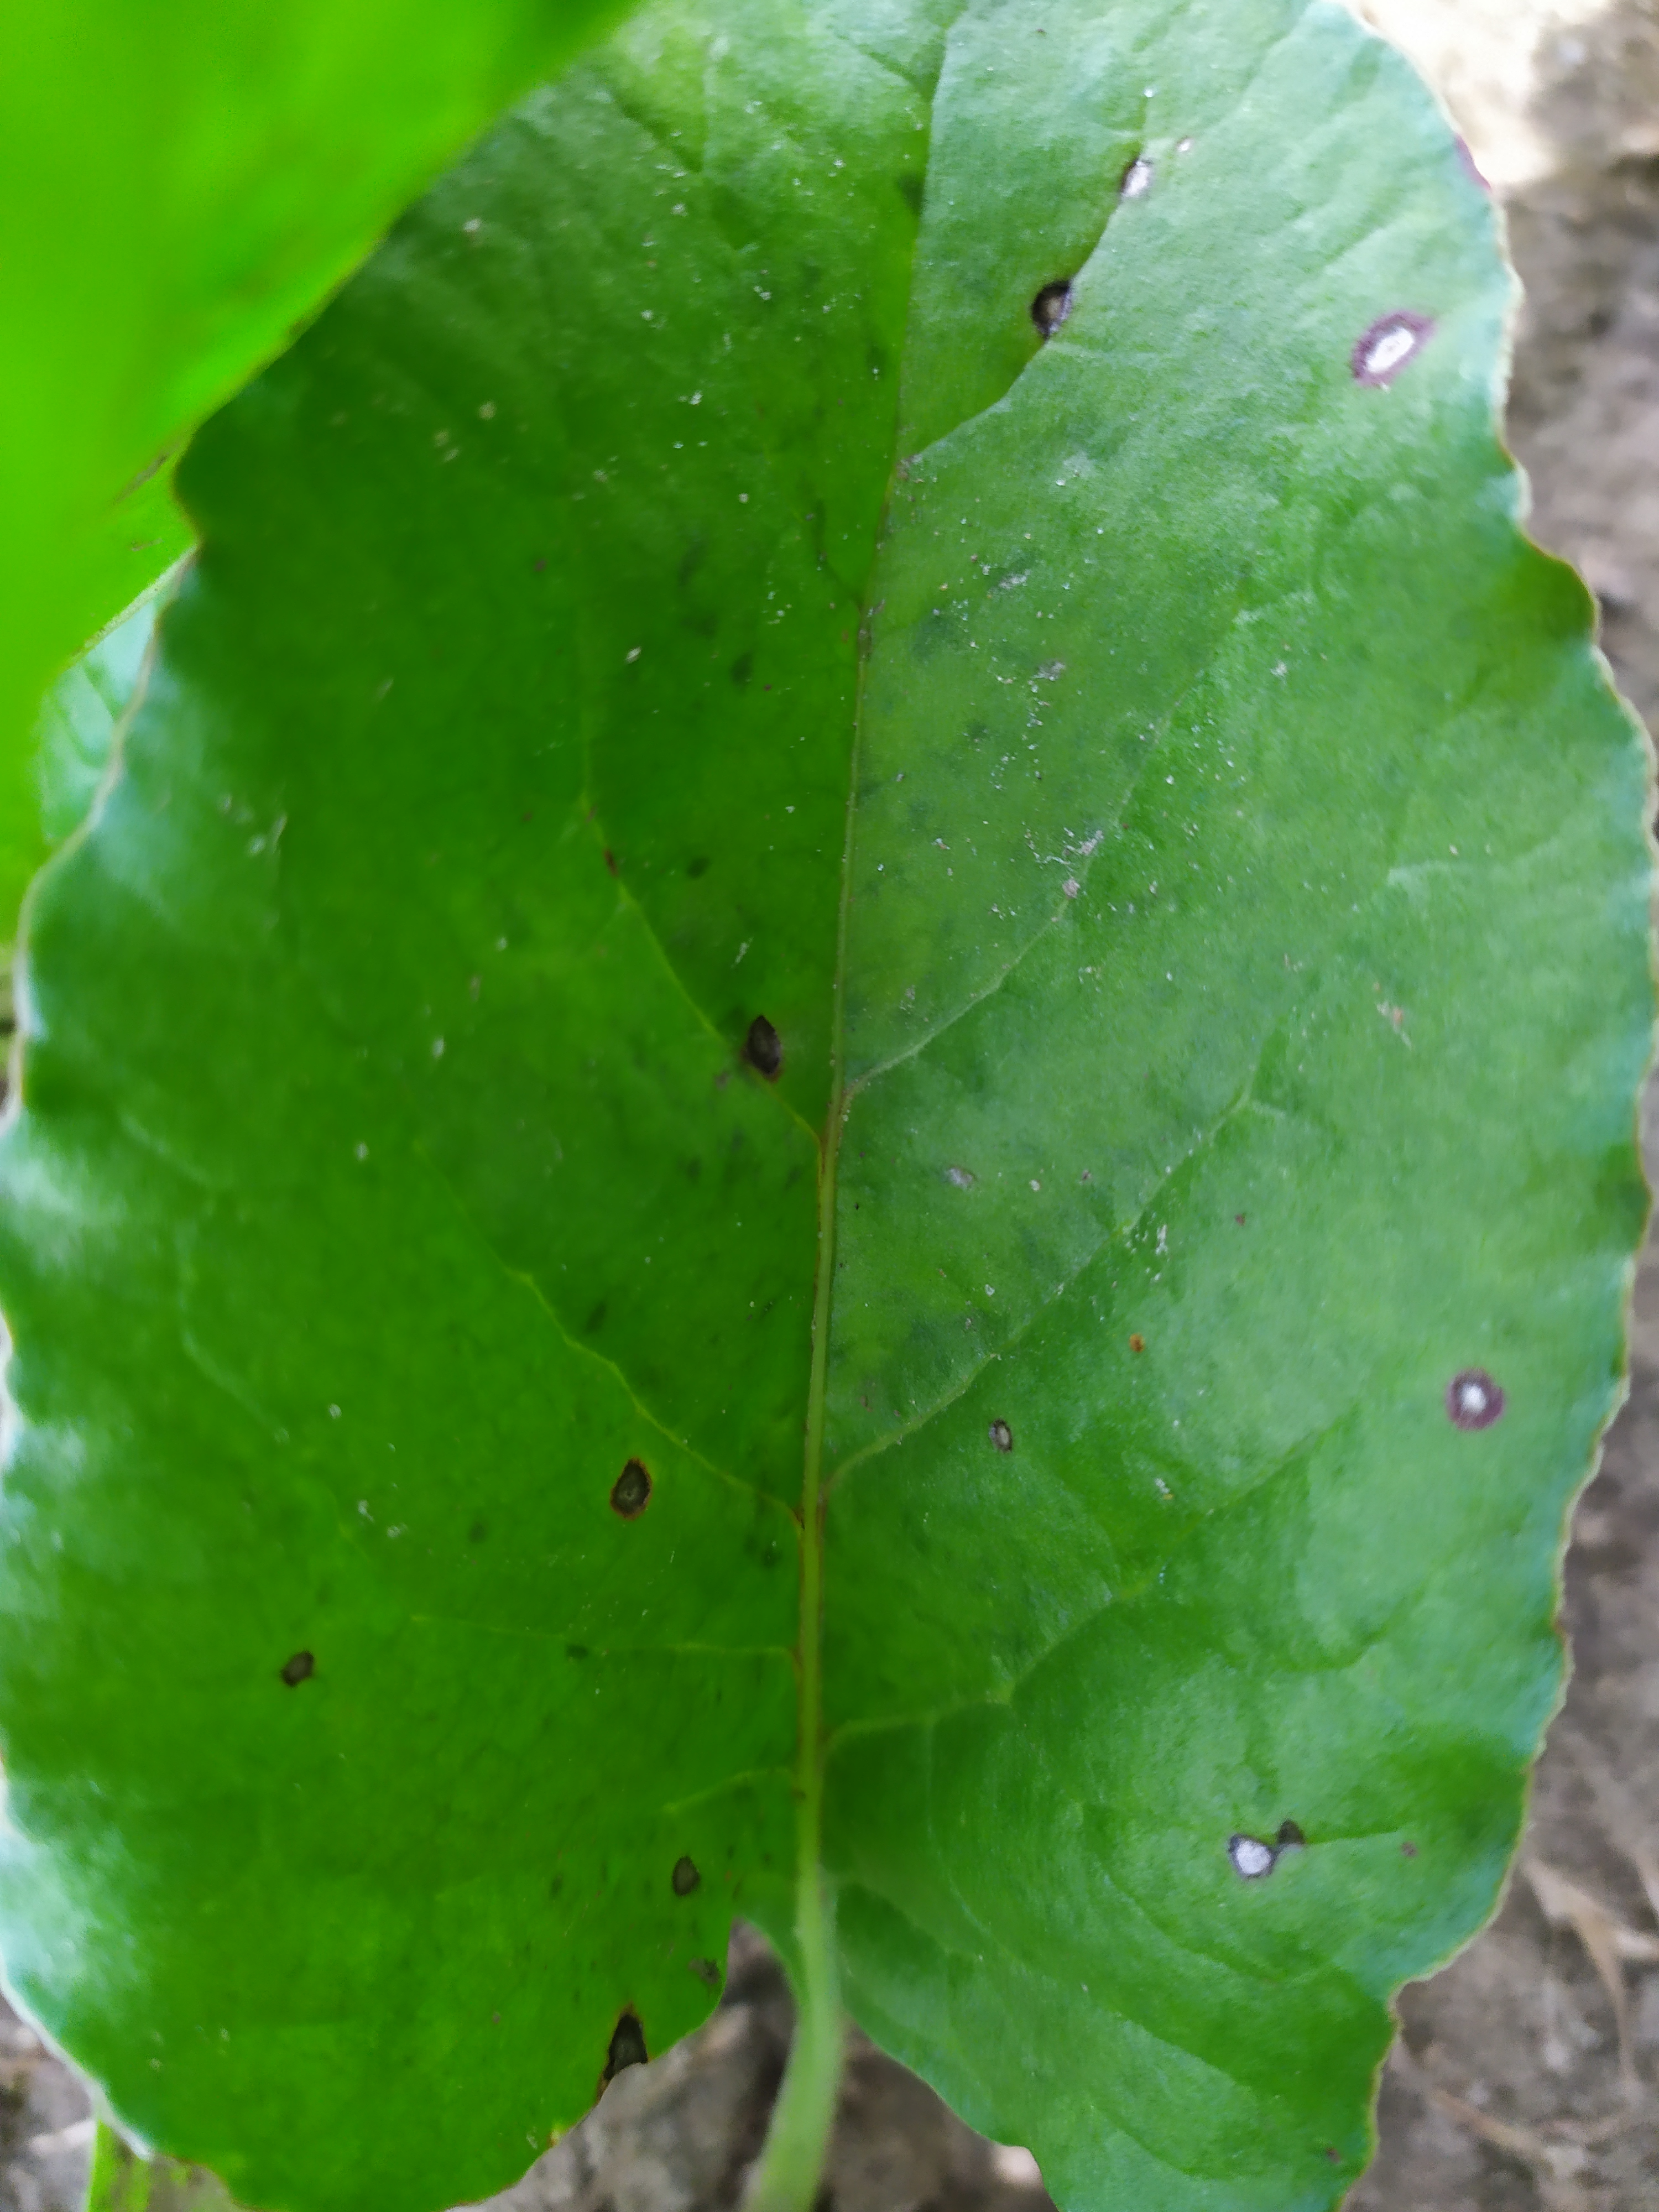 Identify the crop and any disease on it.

beet, cercospora
